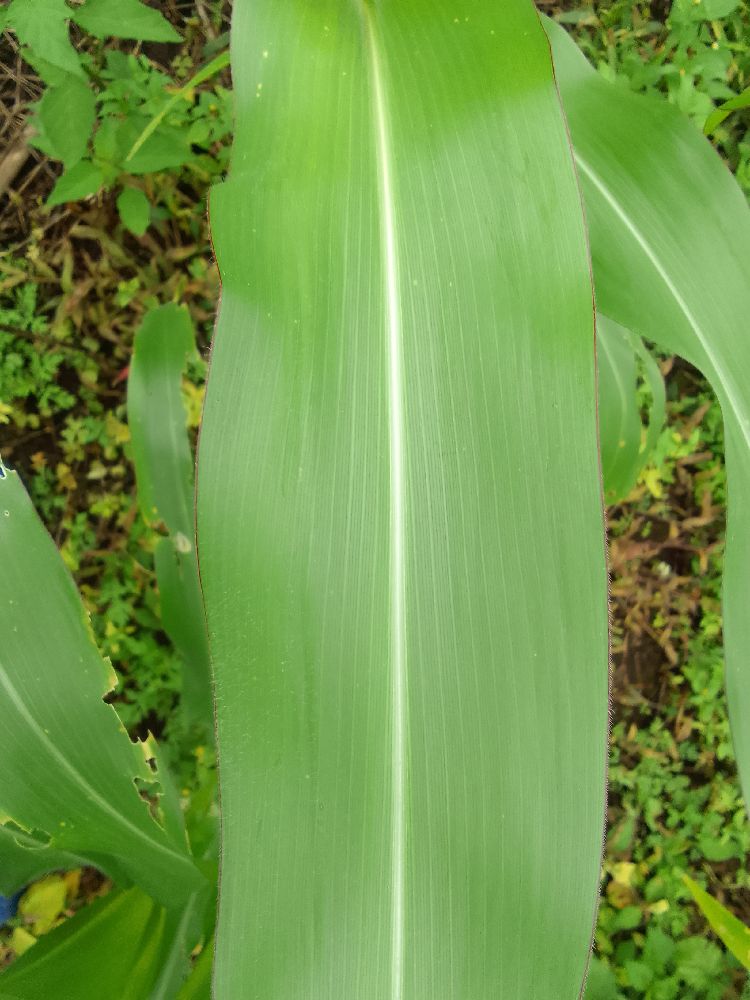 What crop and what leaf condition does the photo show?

maize, healthy
